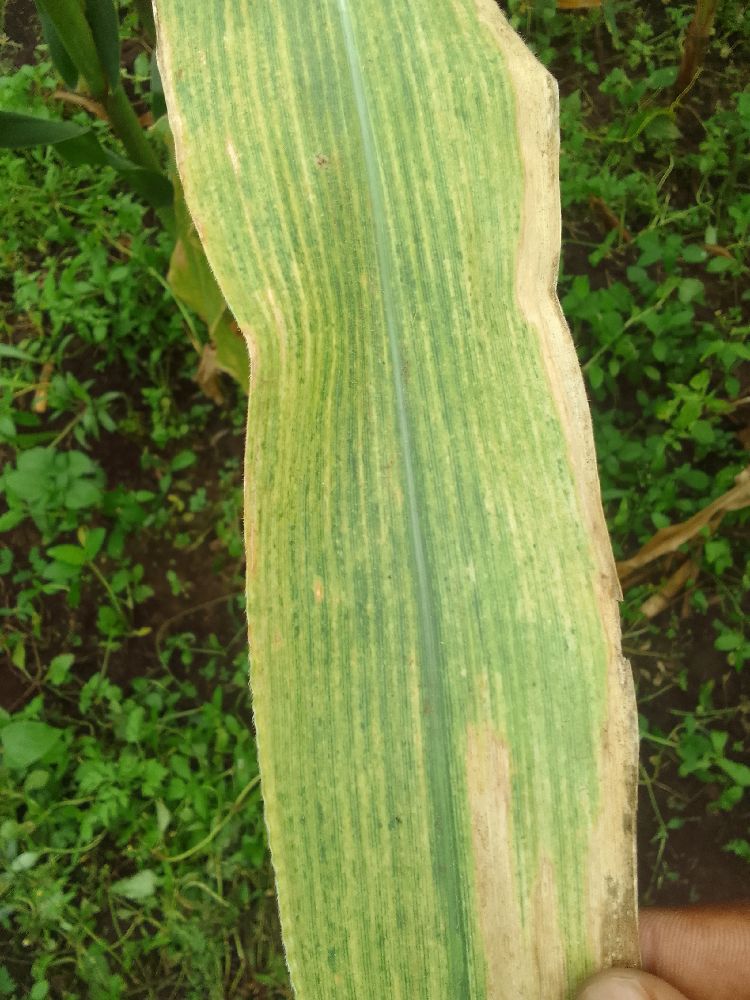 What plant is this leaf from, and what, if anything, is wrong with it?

maize, maize lethal necrosis
